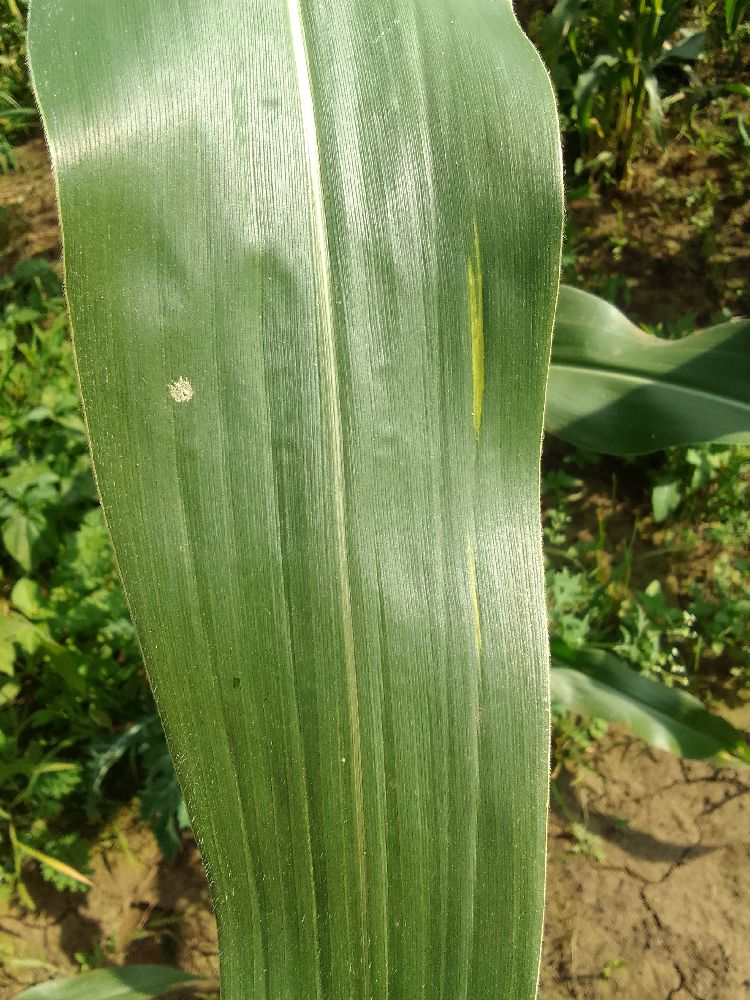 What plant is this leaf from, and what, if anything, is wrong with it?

maize, healthy
